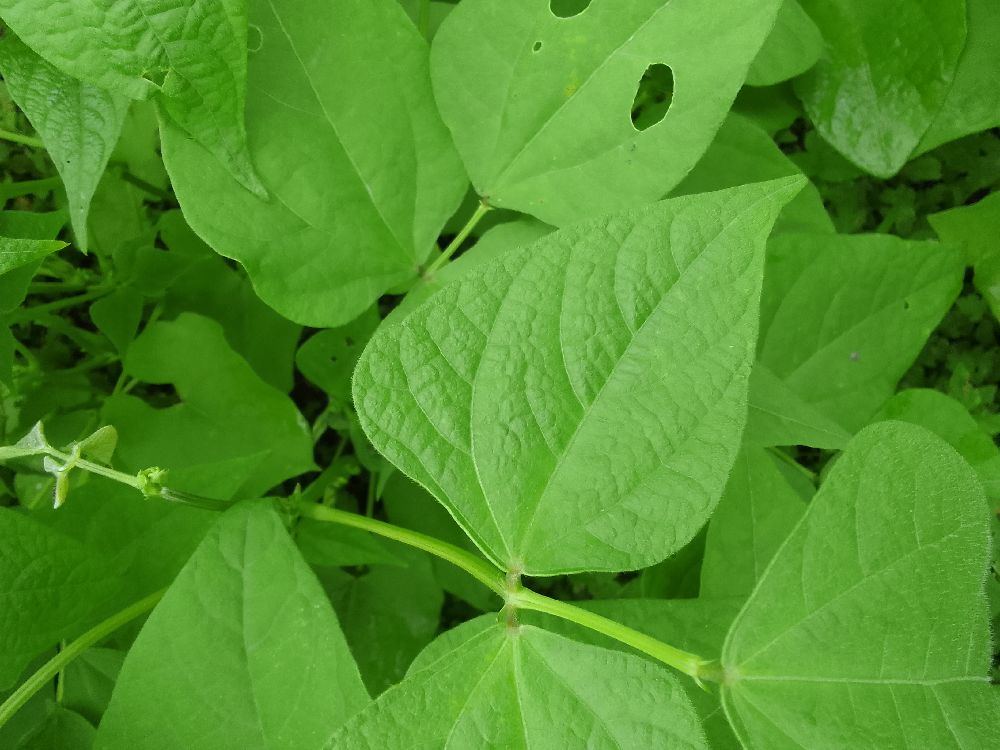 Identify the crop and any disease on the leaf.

common bean, healthy
